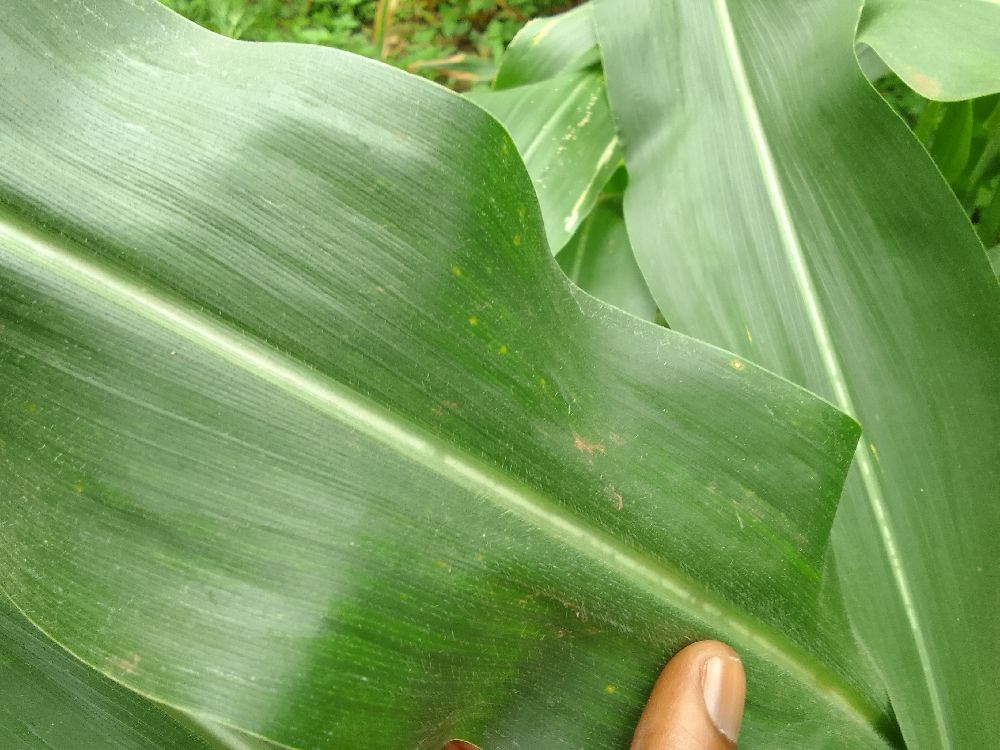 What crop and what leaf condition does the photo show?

maize, healthy
